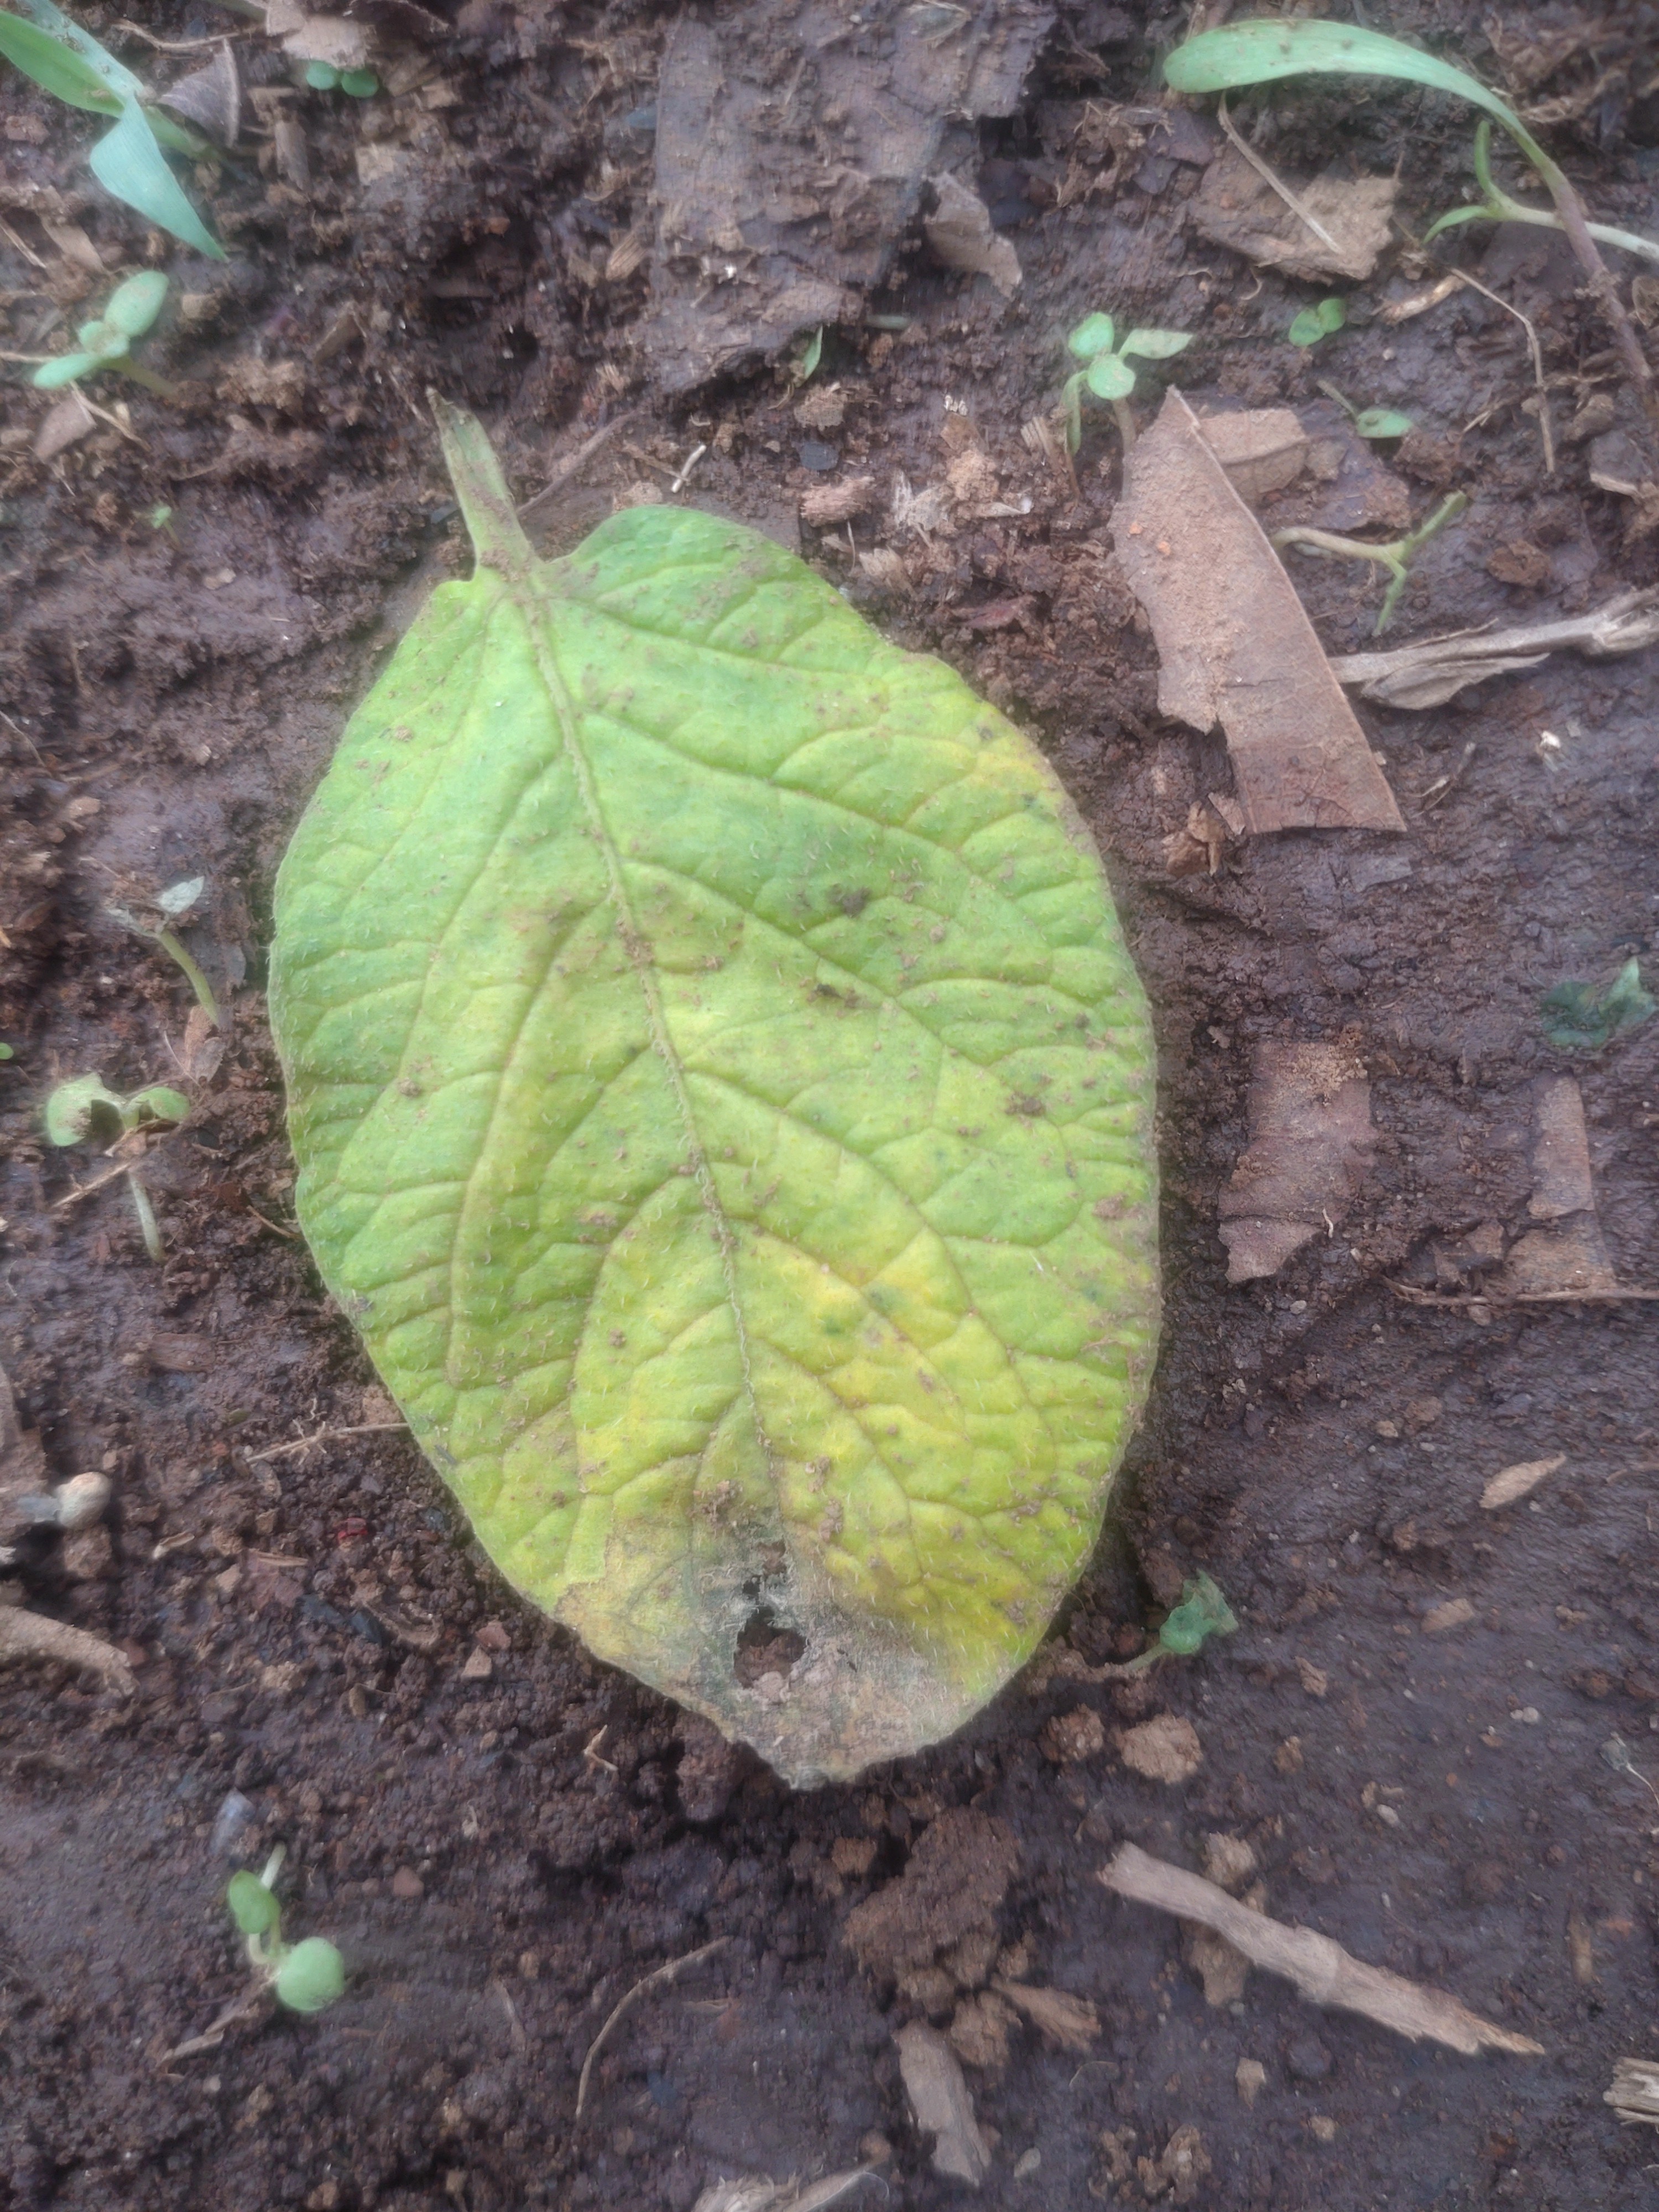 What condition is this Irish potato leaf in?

late blight
